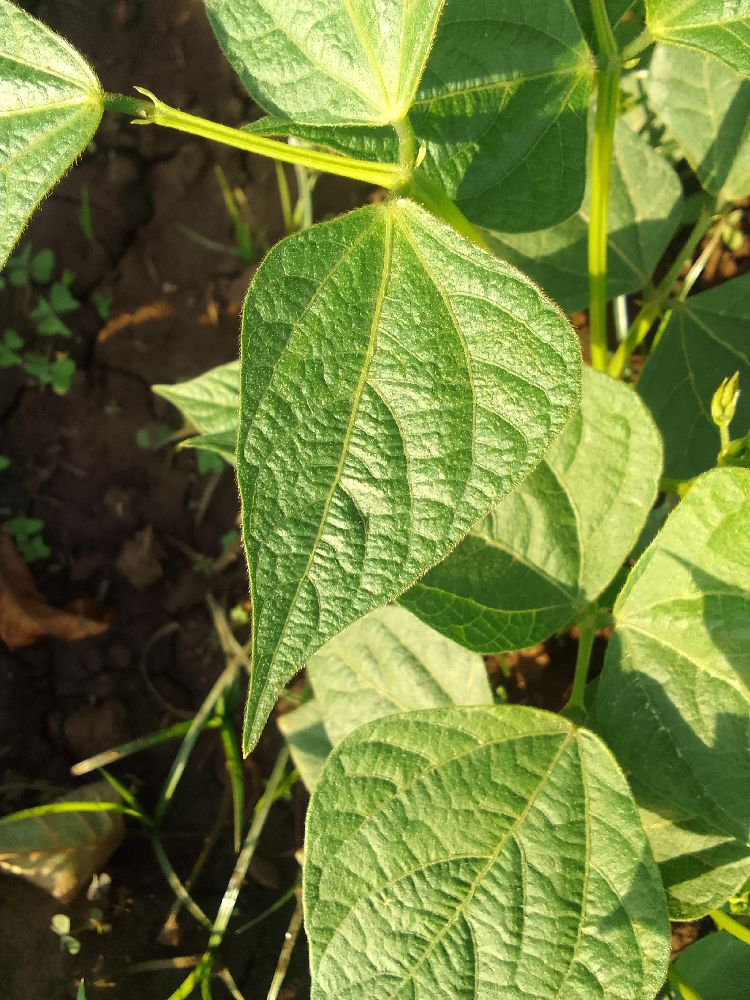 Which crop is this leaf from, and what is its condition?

common bean, healthy
